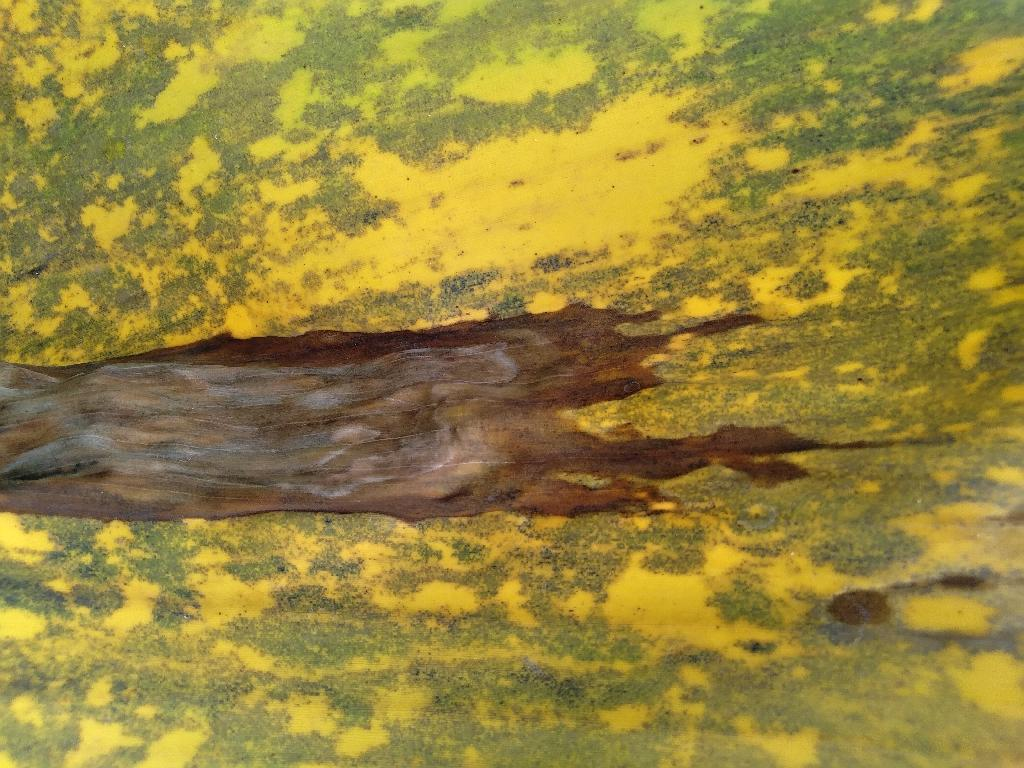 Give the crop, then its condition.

banana, black sigatoka
